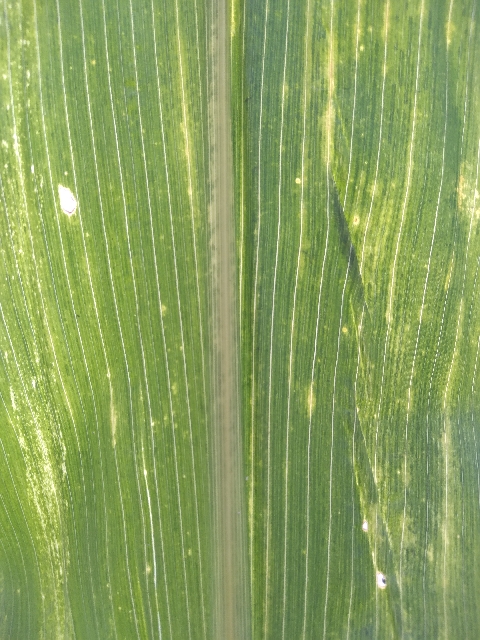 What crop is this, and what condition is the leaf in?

maize, maize lethal necrosis
